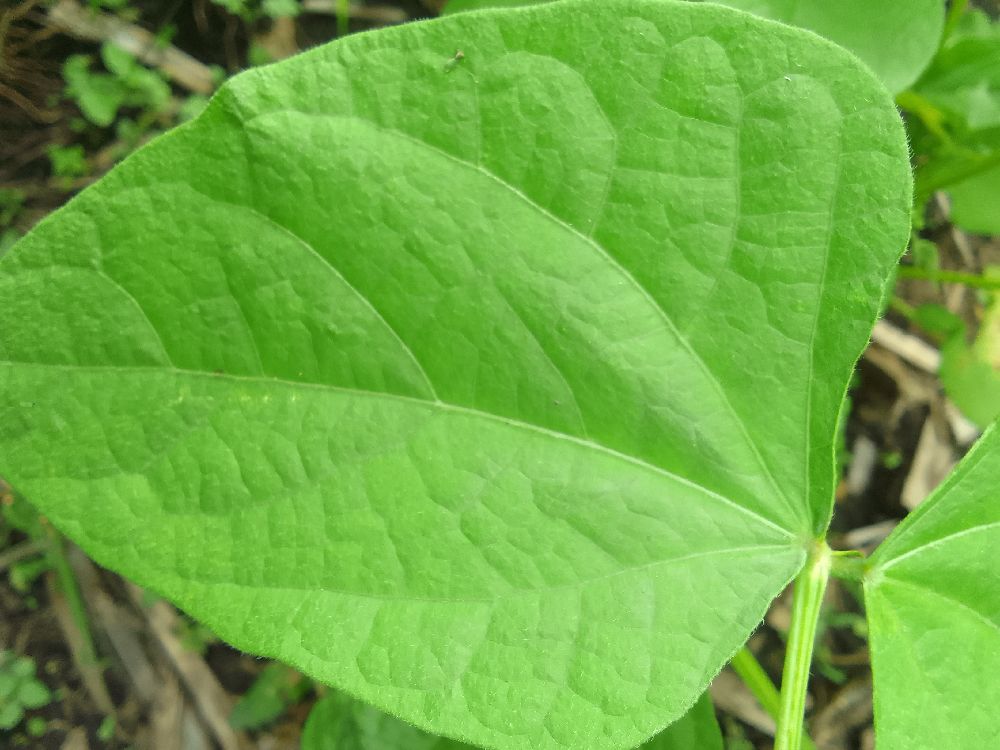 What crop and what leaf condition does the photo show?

common bean, healthy
